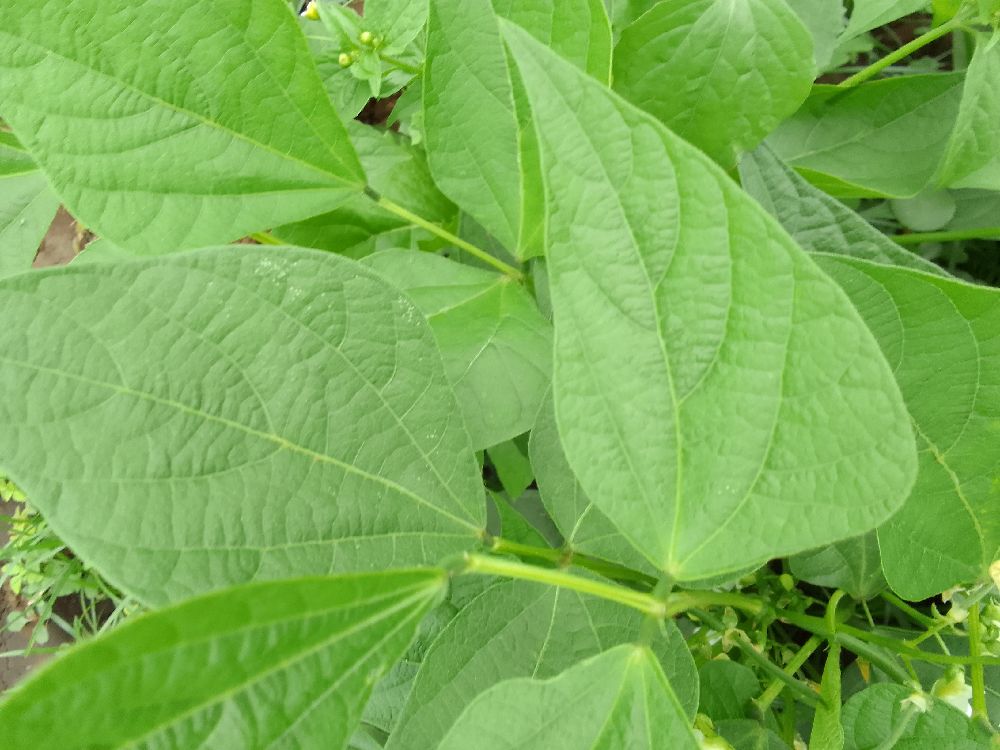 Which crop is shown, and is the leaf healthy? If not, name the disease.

common bean, healthy
